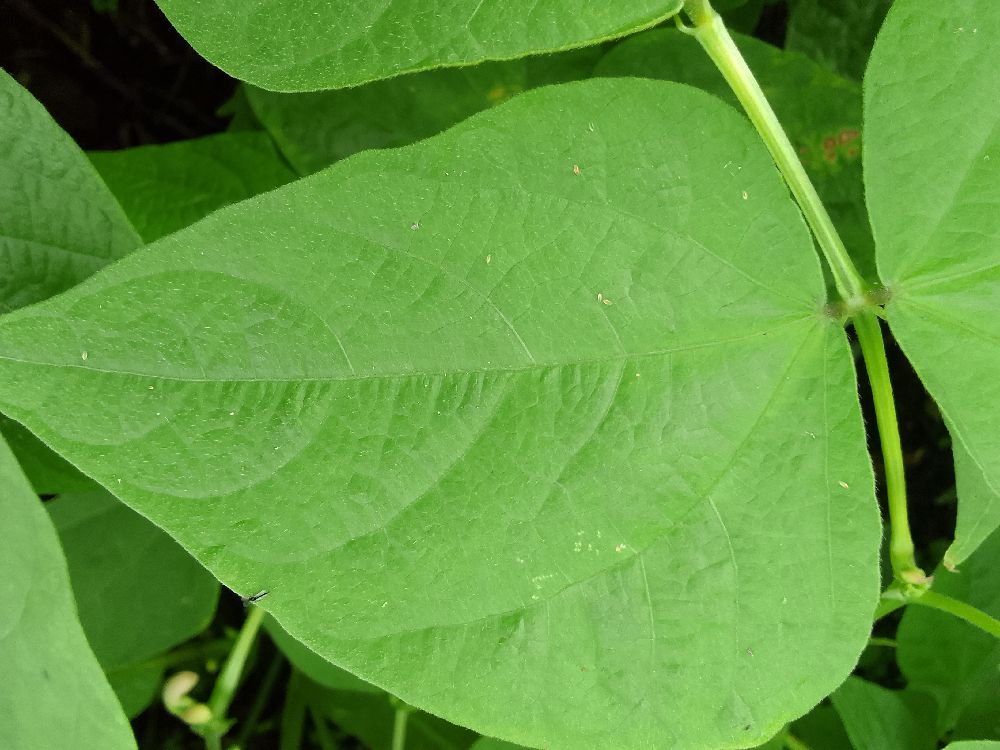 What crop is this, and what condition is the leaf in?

common bean, healthy
